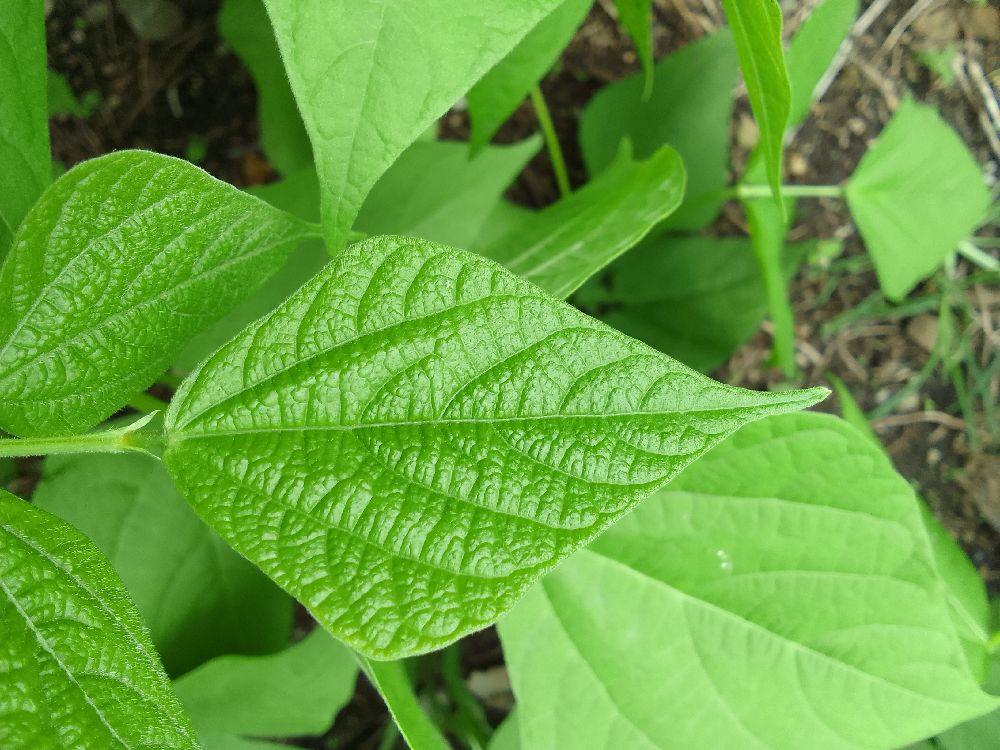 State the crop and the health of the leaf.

common bean, healthy
